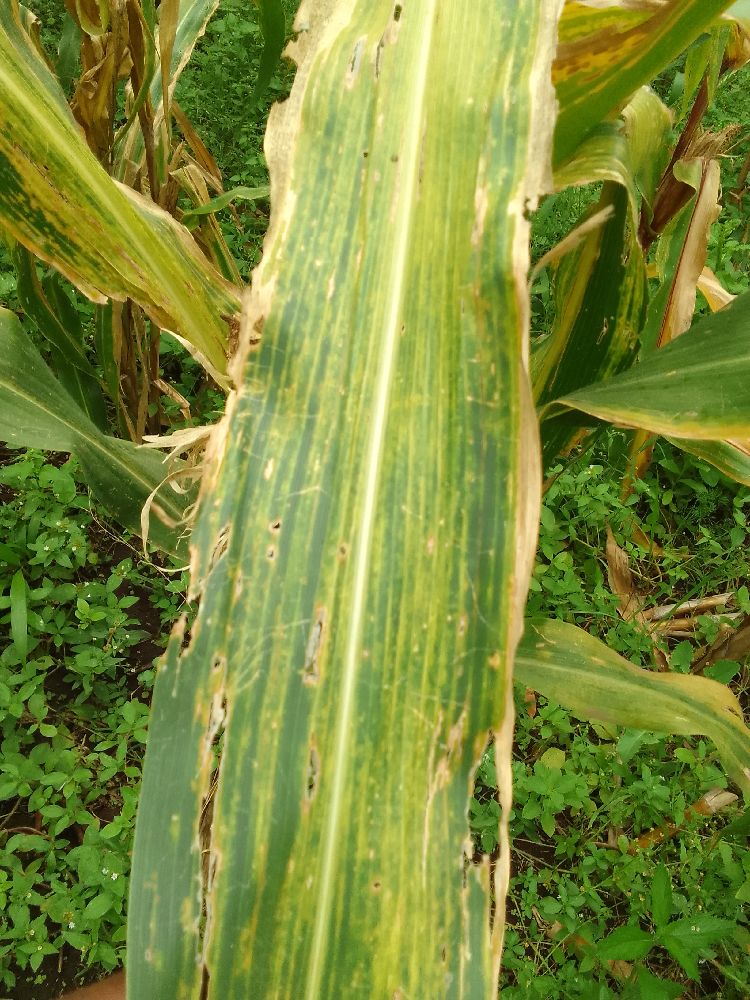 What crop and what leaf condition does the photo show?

maize, maize lethal necrosis
